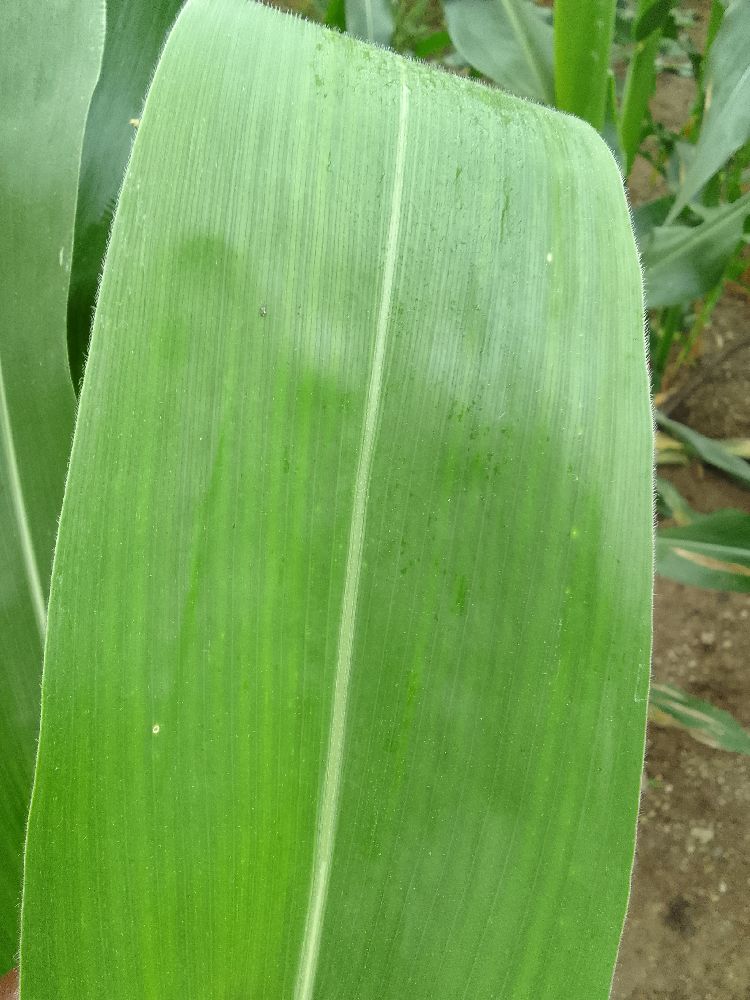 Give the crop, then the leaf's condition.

maize, healthy
